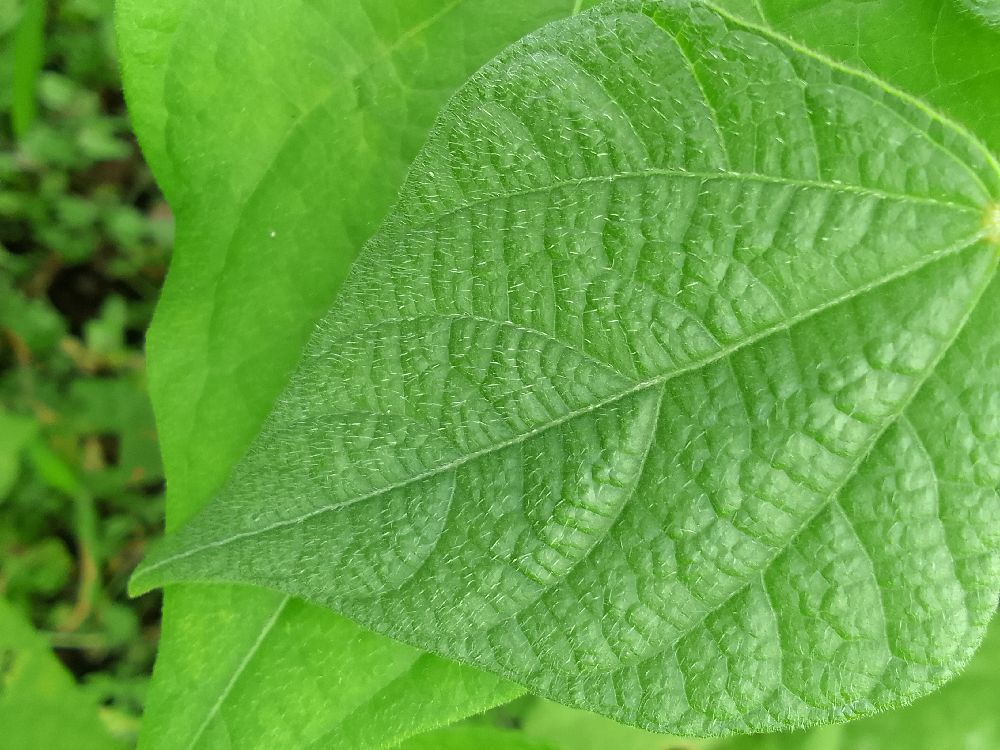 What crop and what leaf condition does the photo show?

common bean, healthy
